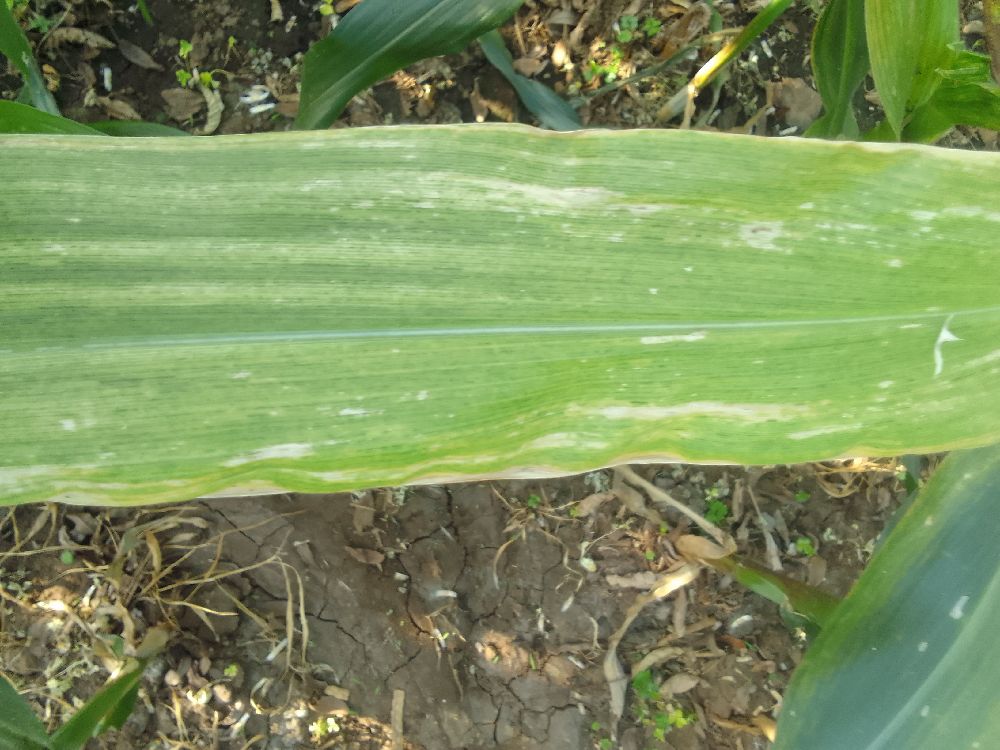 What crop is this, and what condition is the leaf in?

maize, maize lethal necrosis
